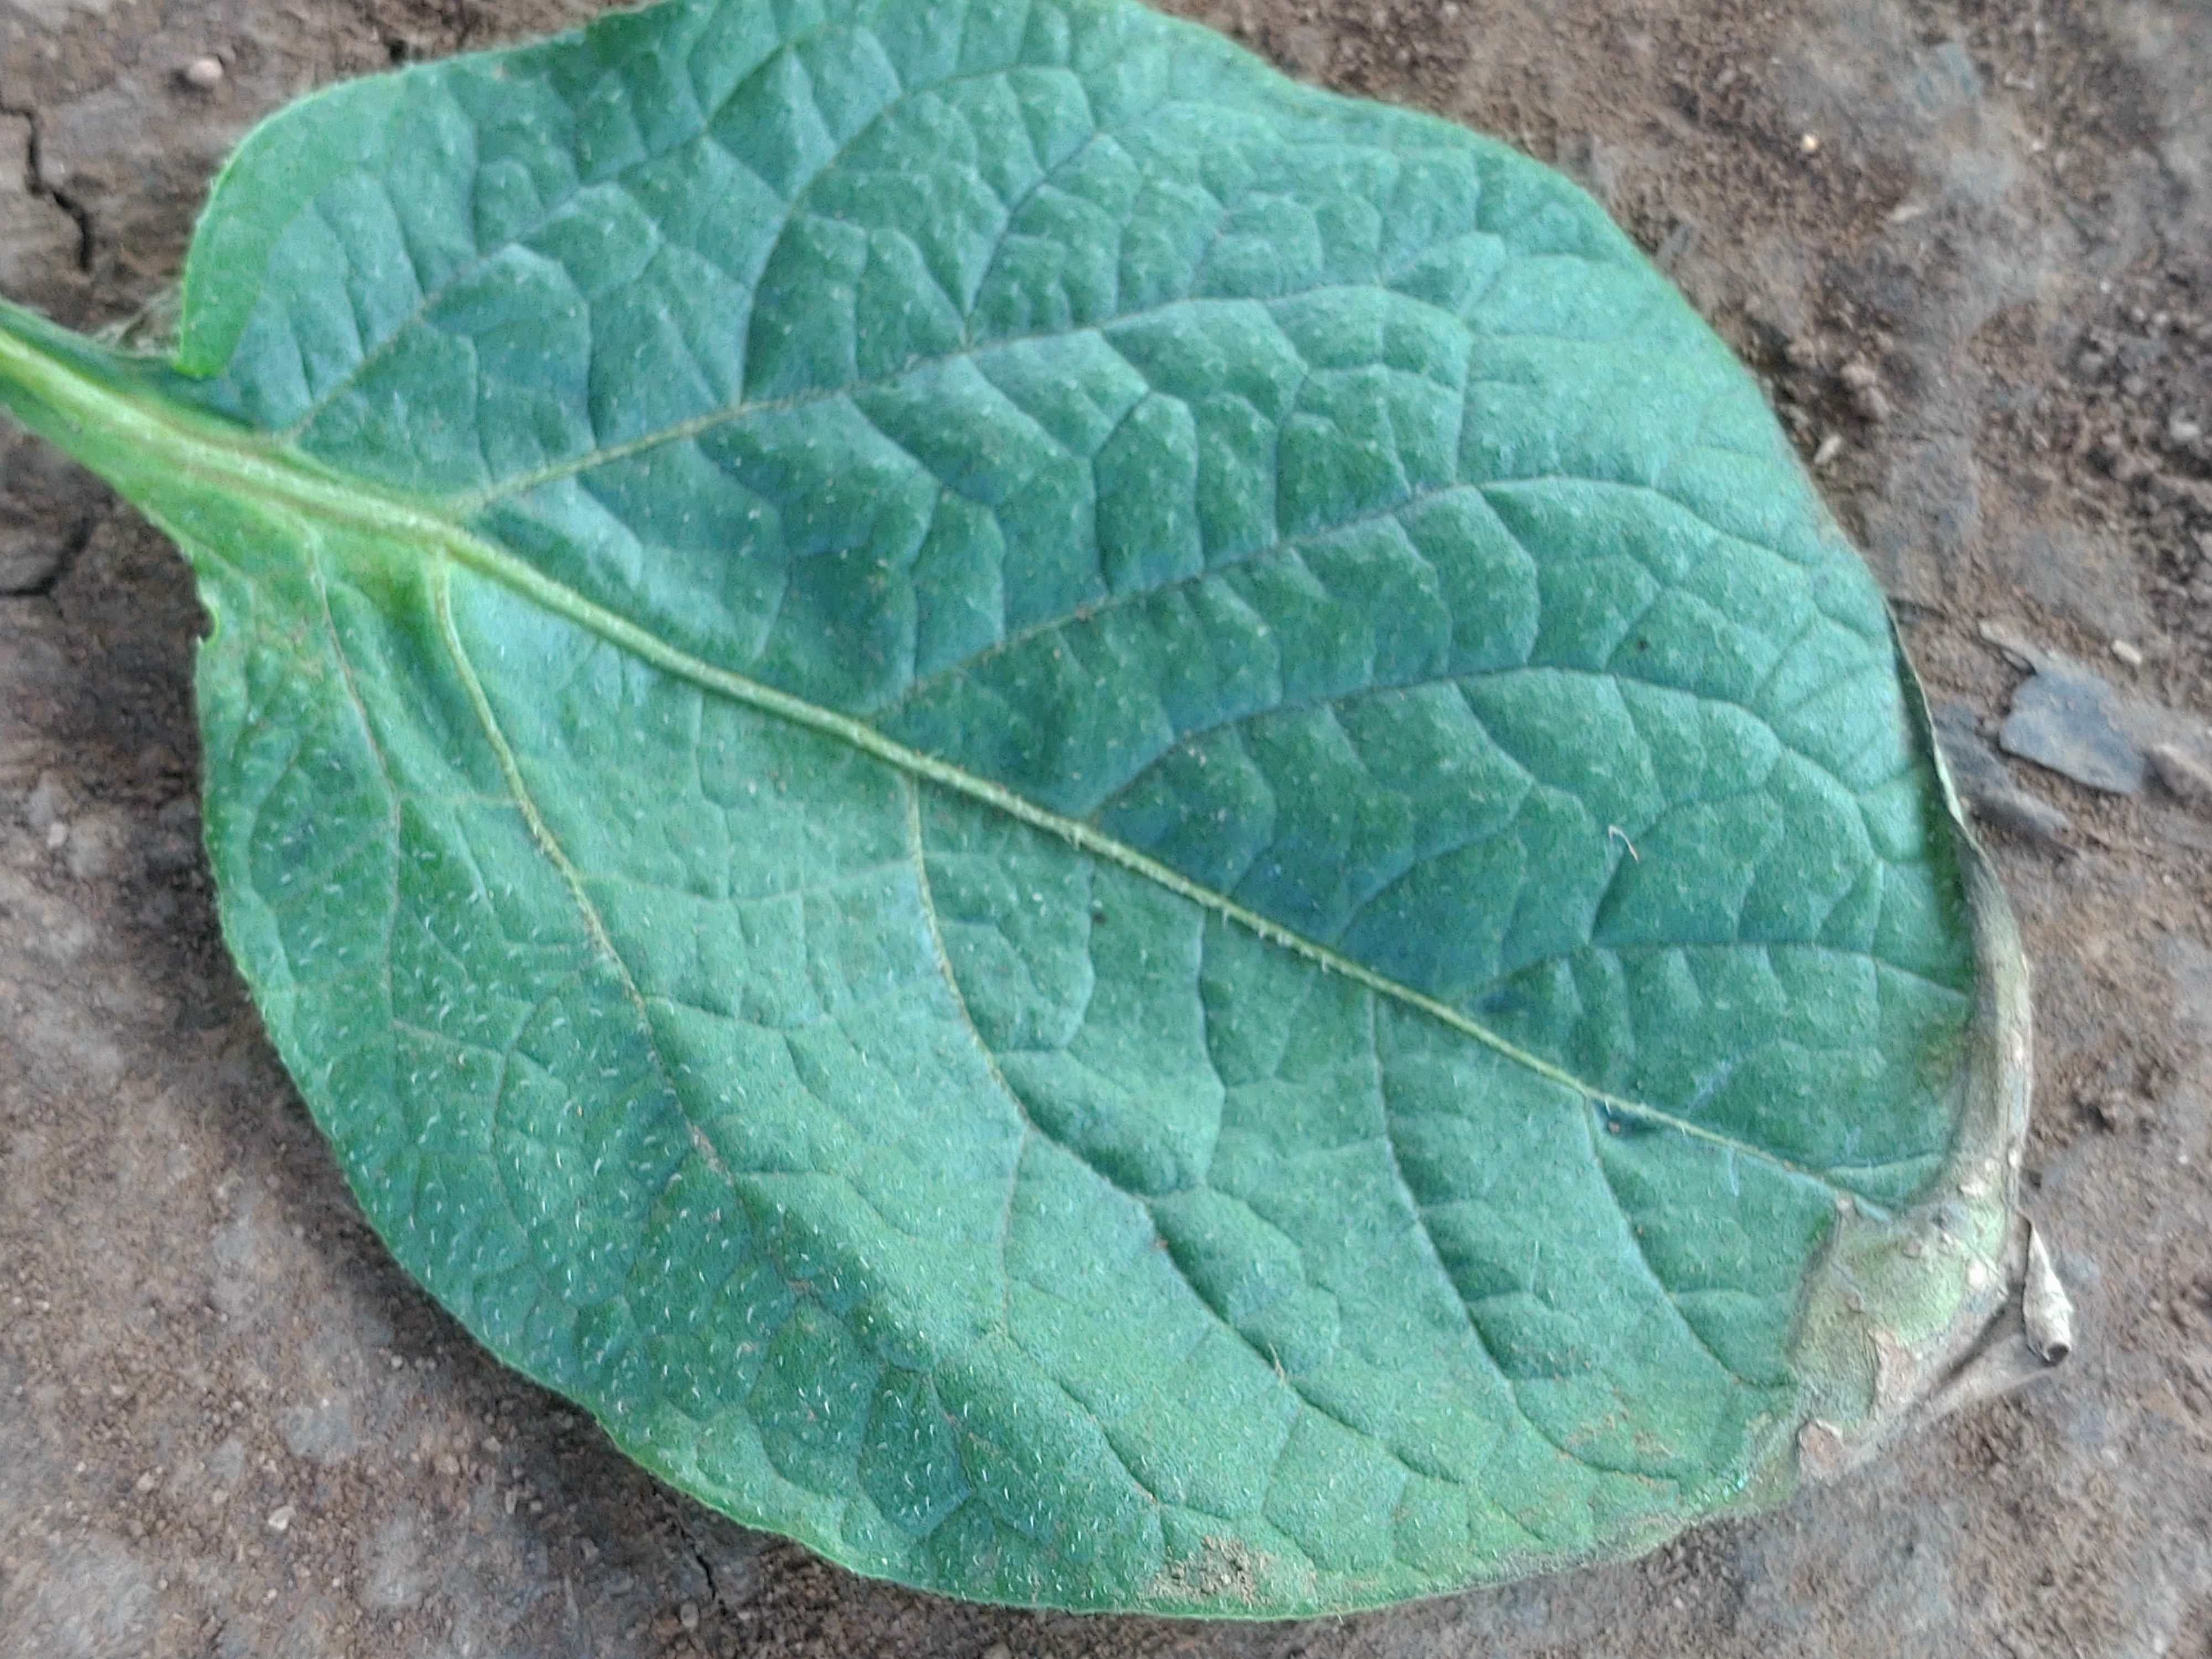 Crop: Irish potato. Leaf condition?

early blight
